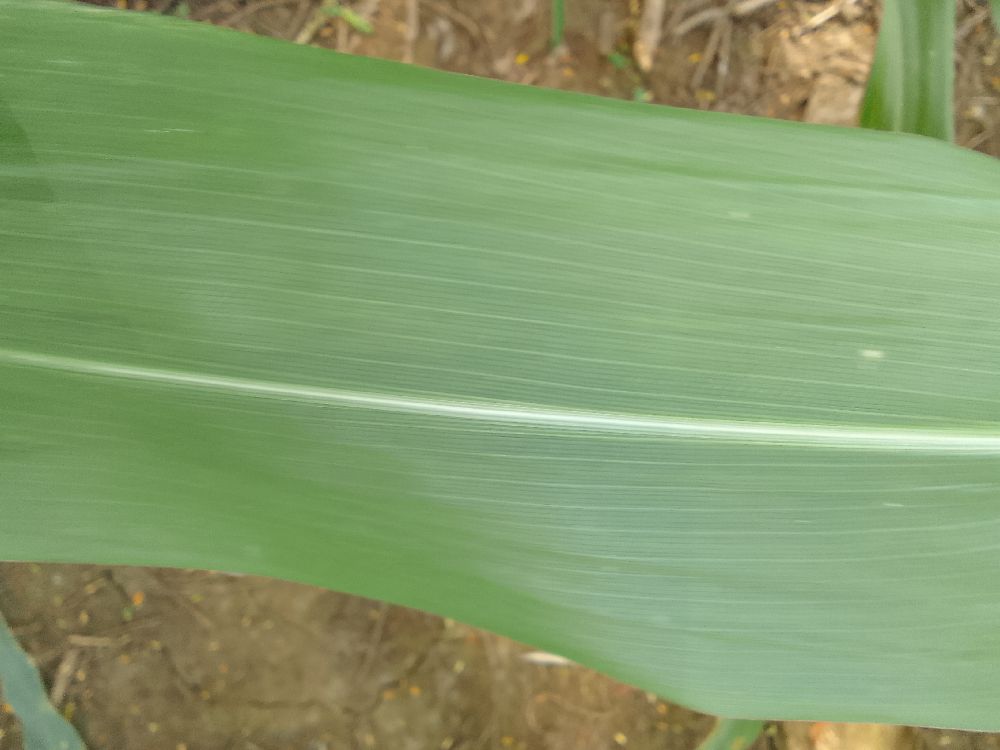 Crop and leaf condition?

maize, healthy
